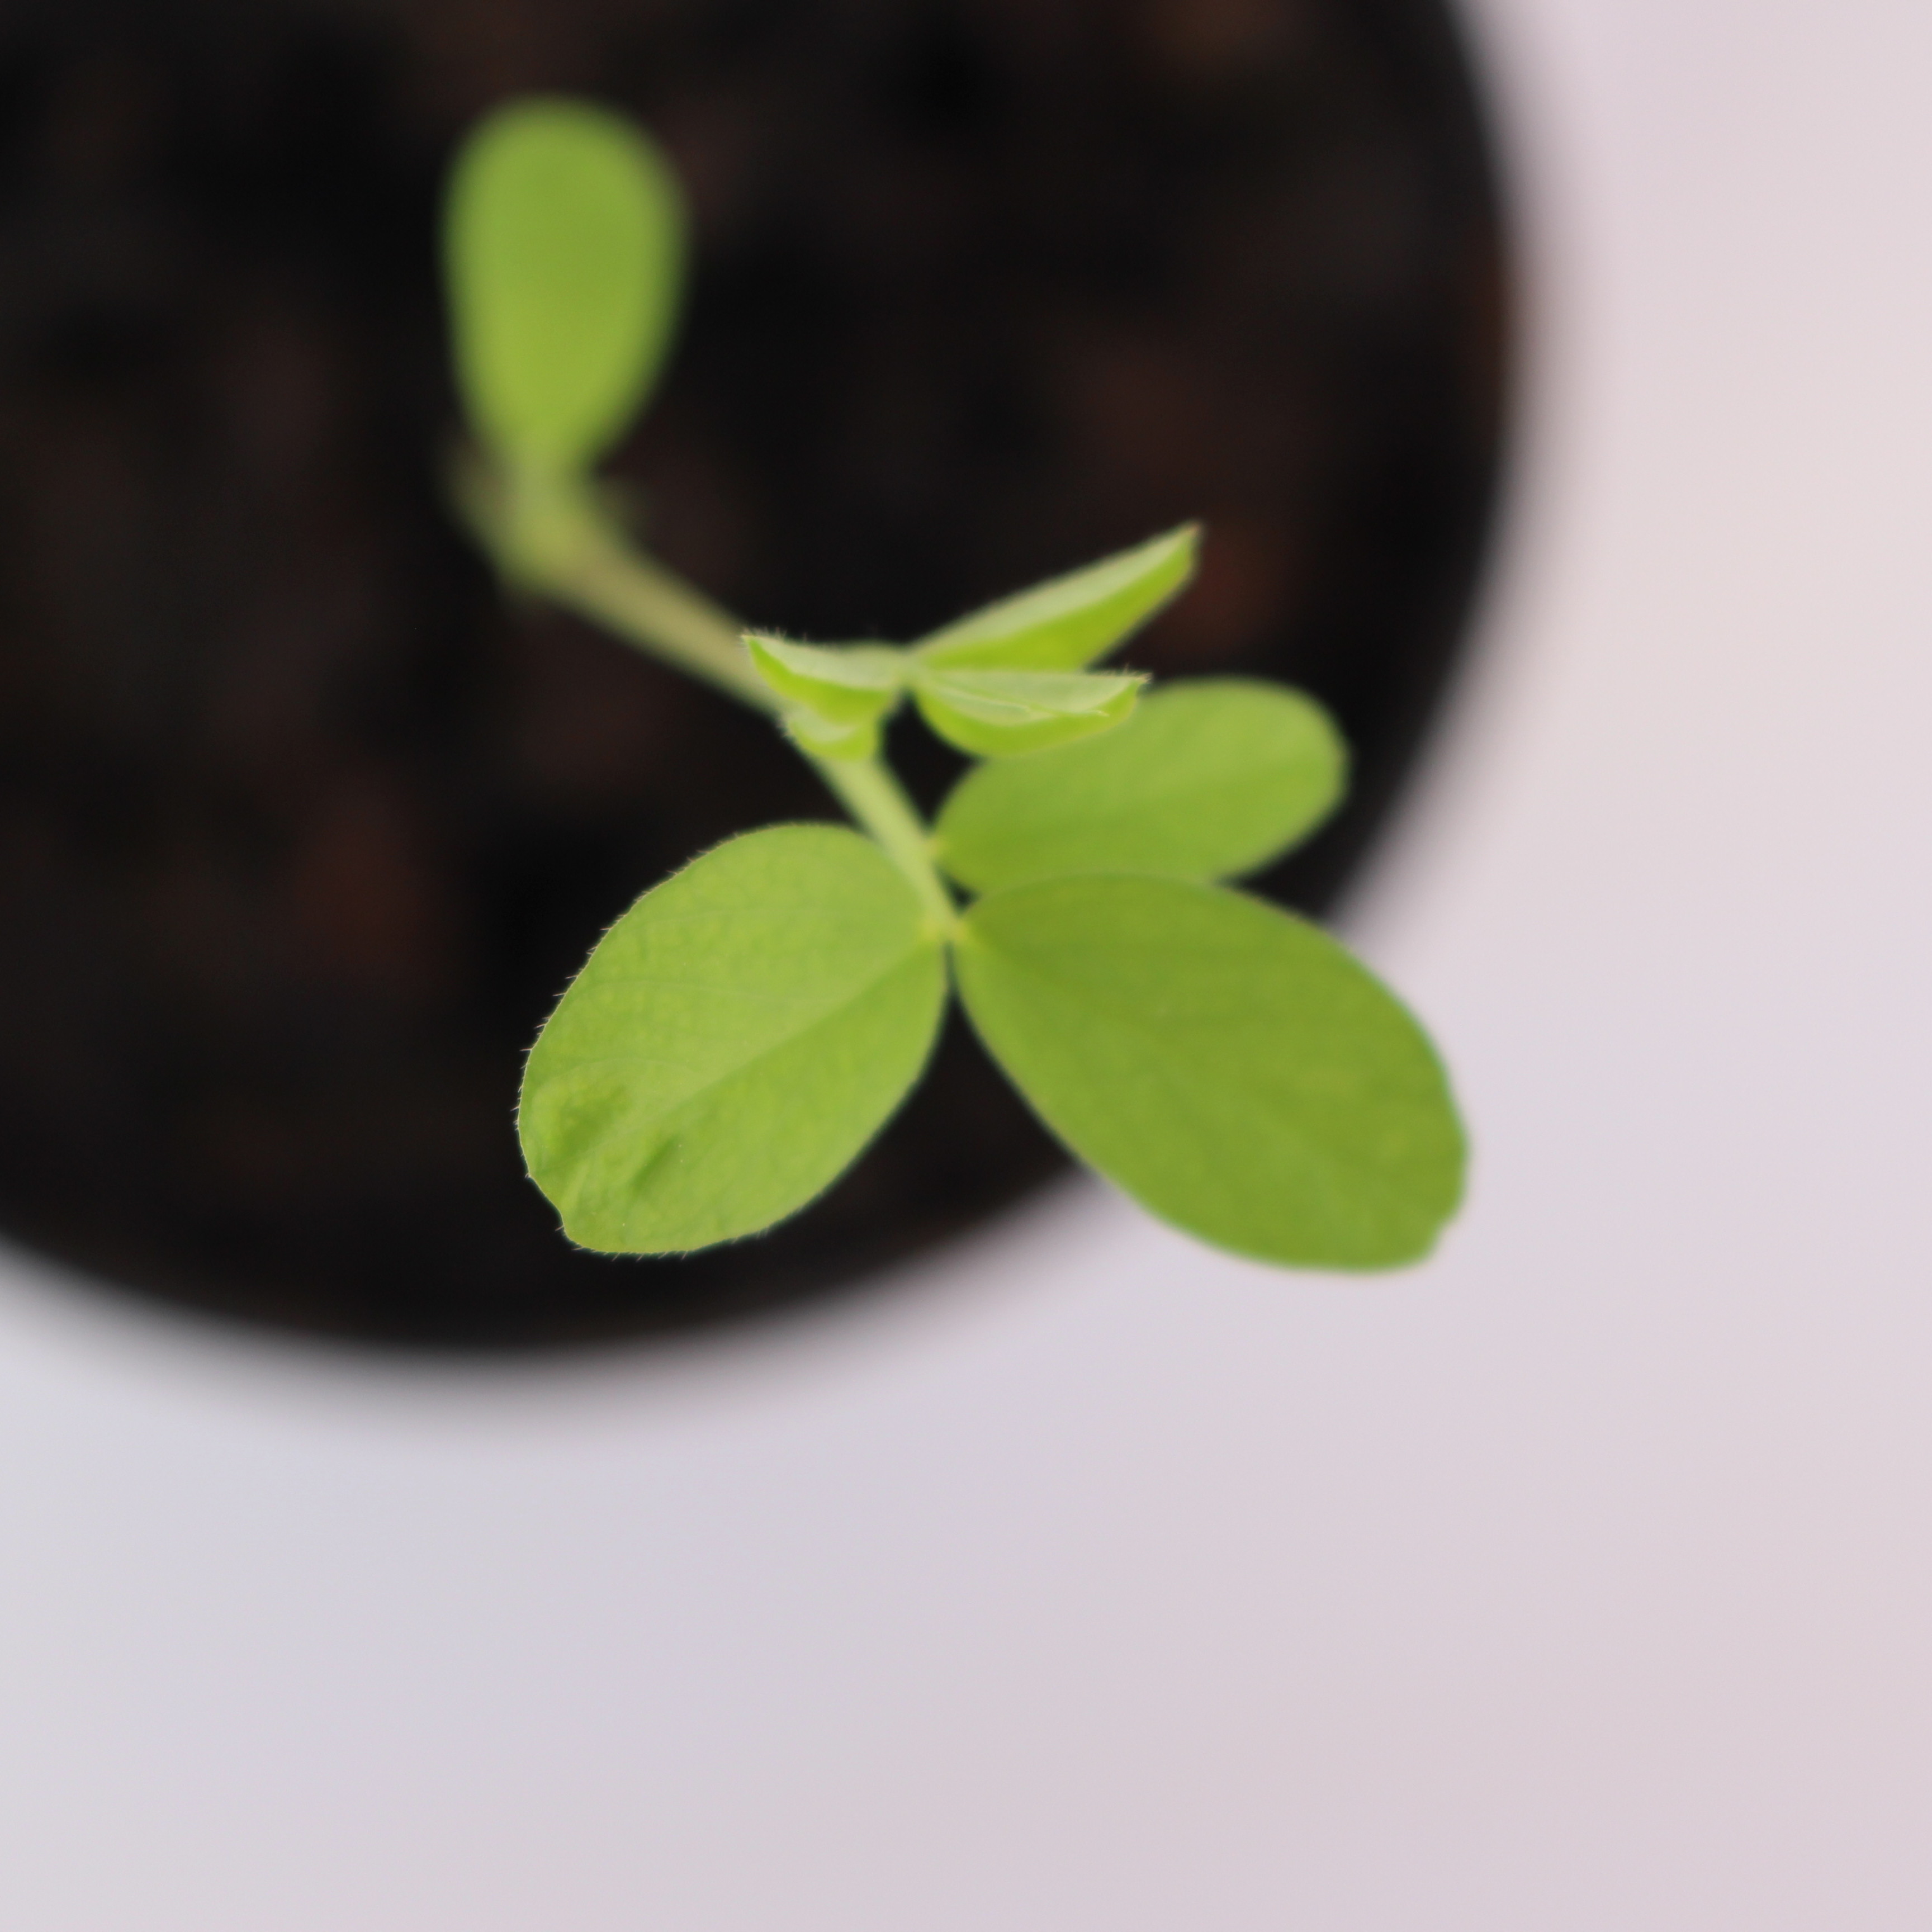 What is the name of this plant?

Vicia sativa
